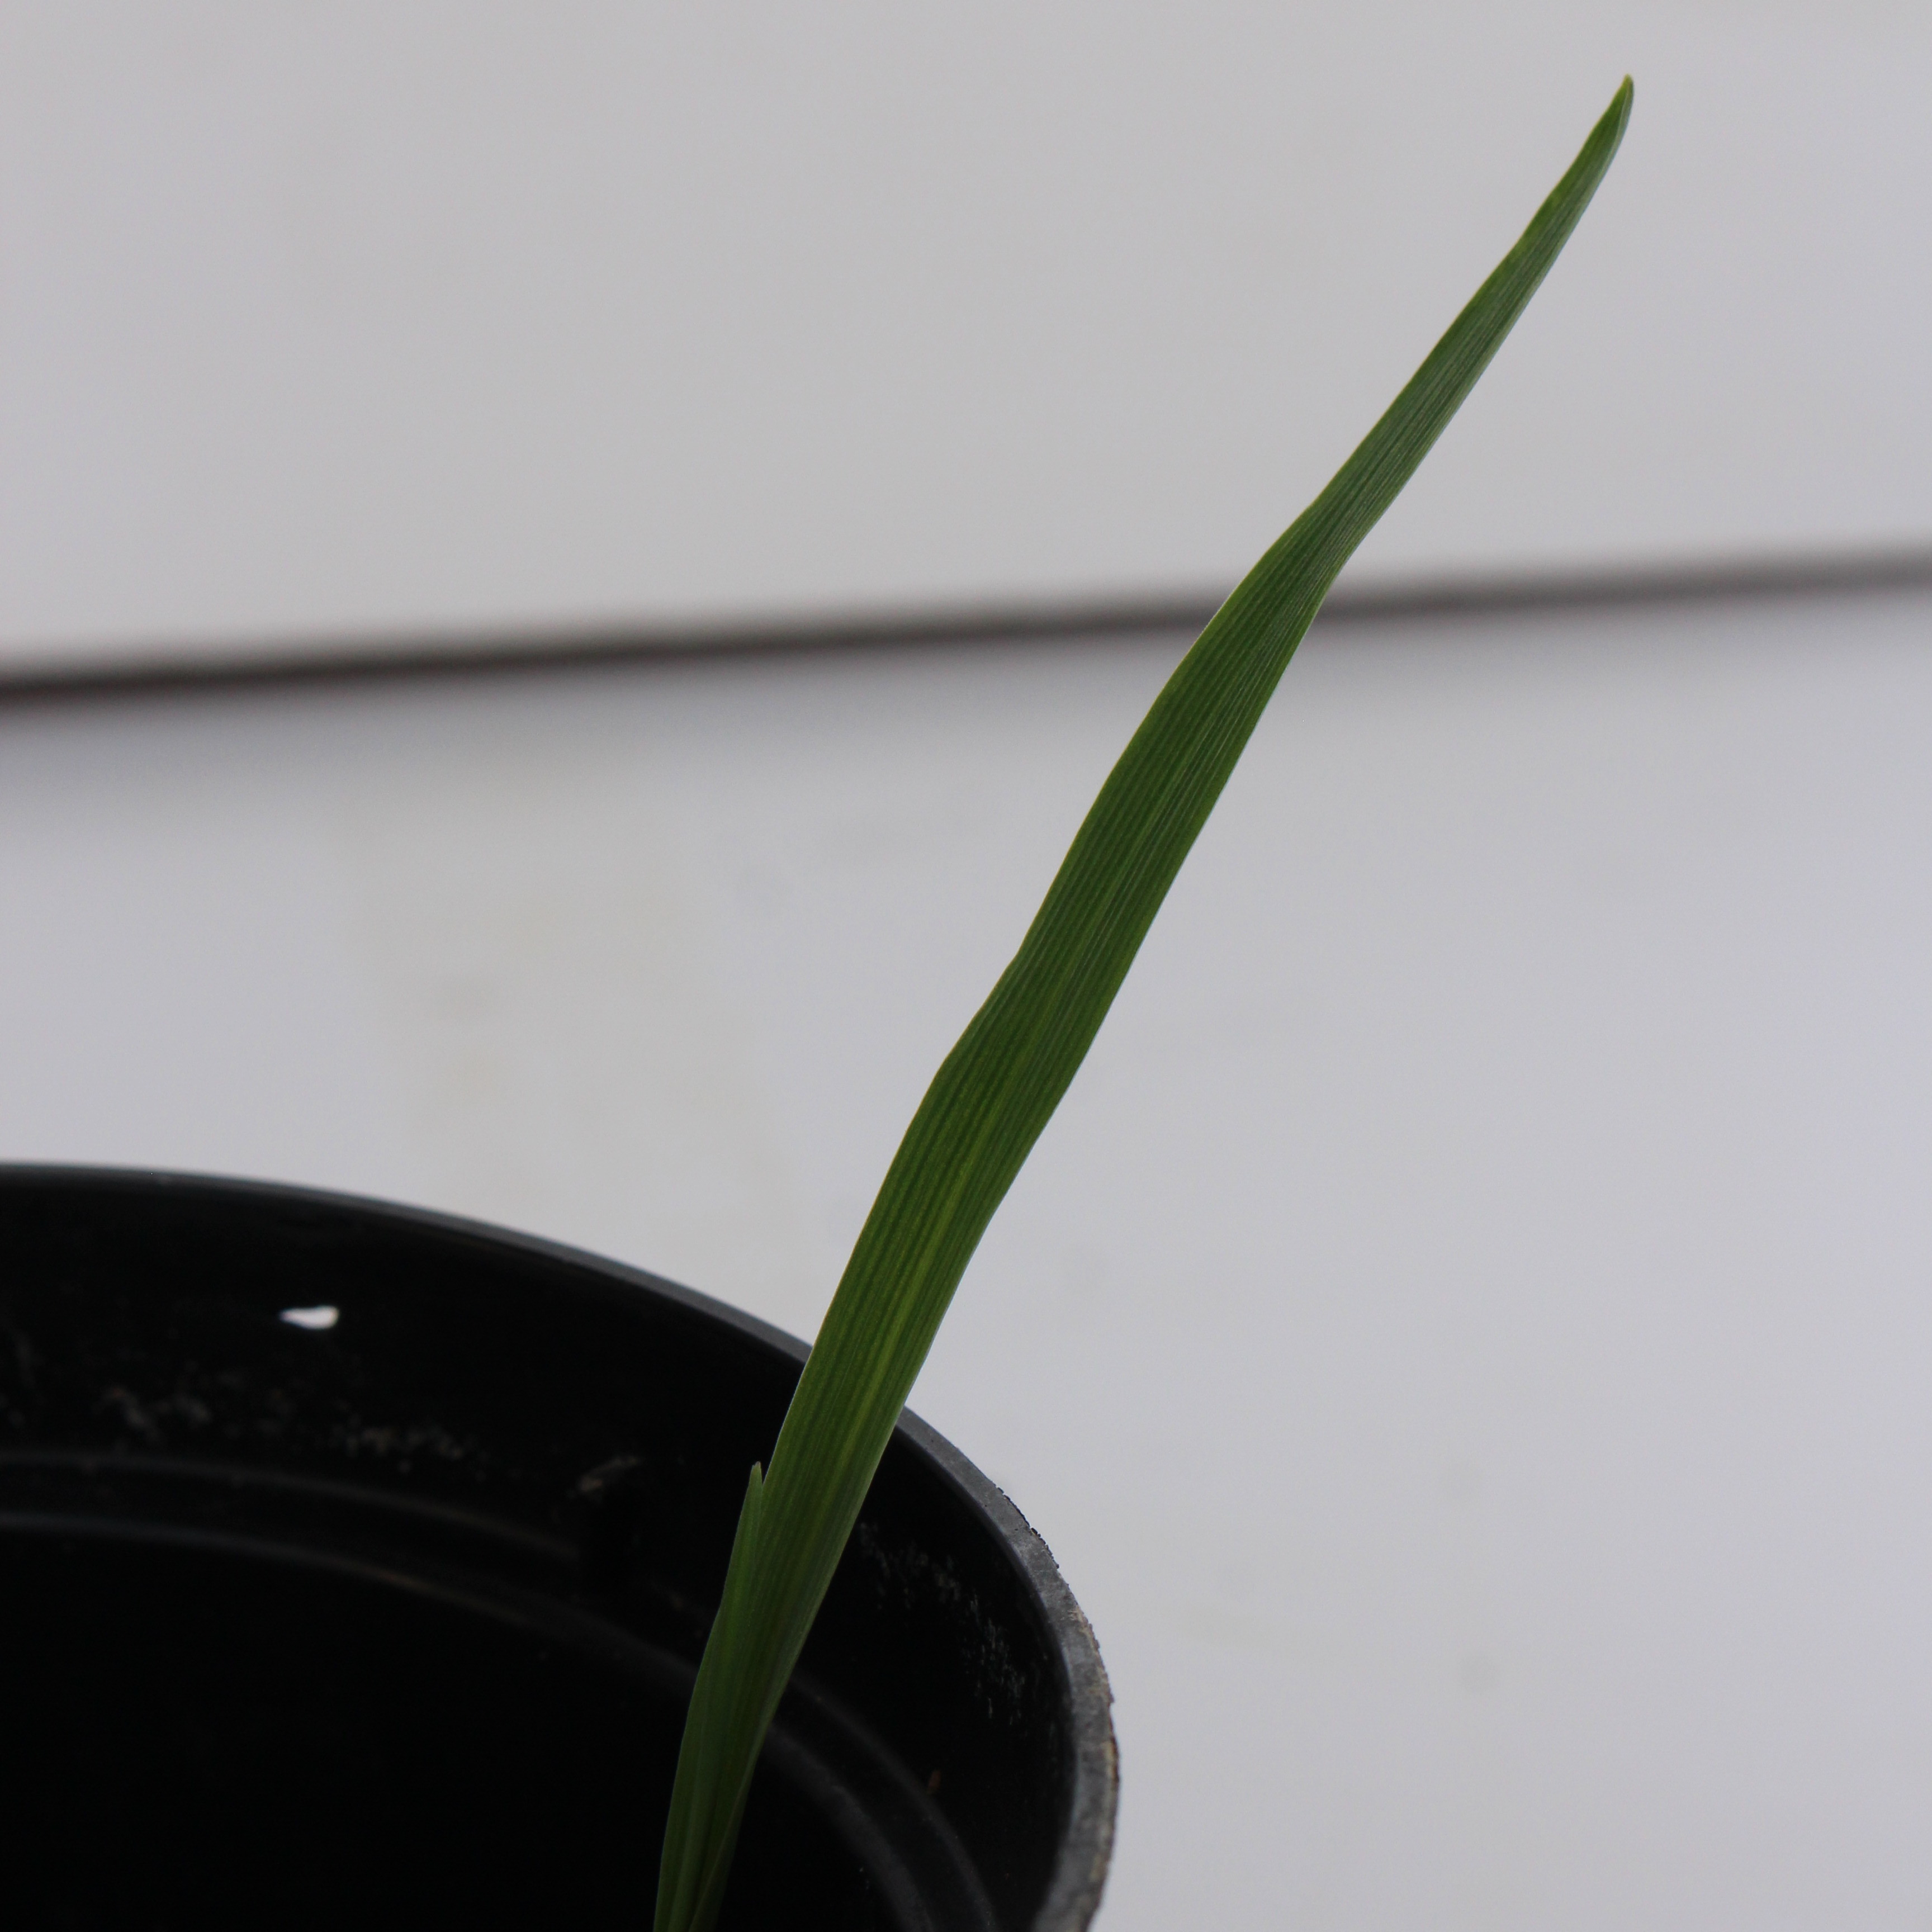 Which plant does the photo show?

Avena sterilis
